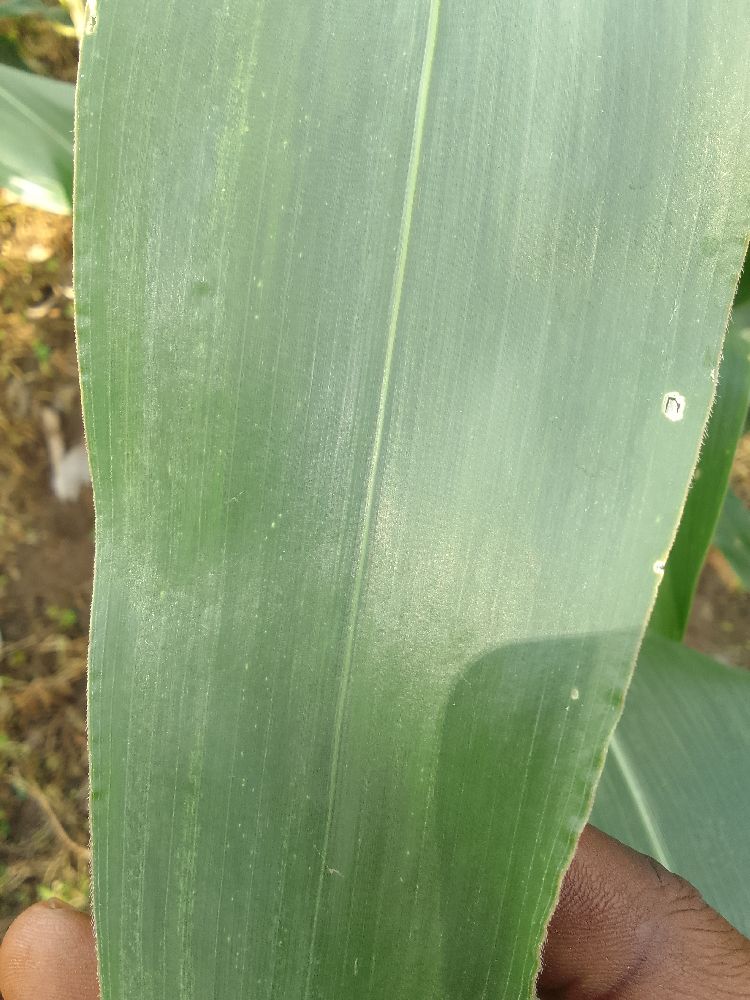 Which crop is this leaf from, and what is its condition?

maize, healthy
